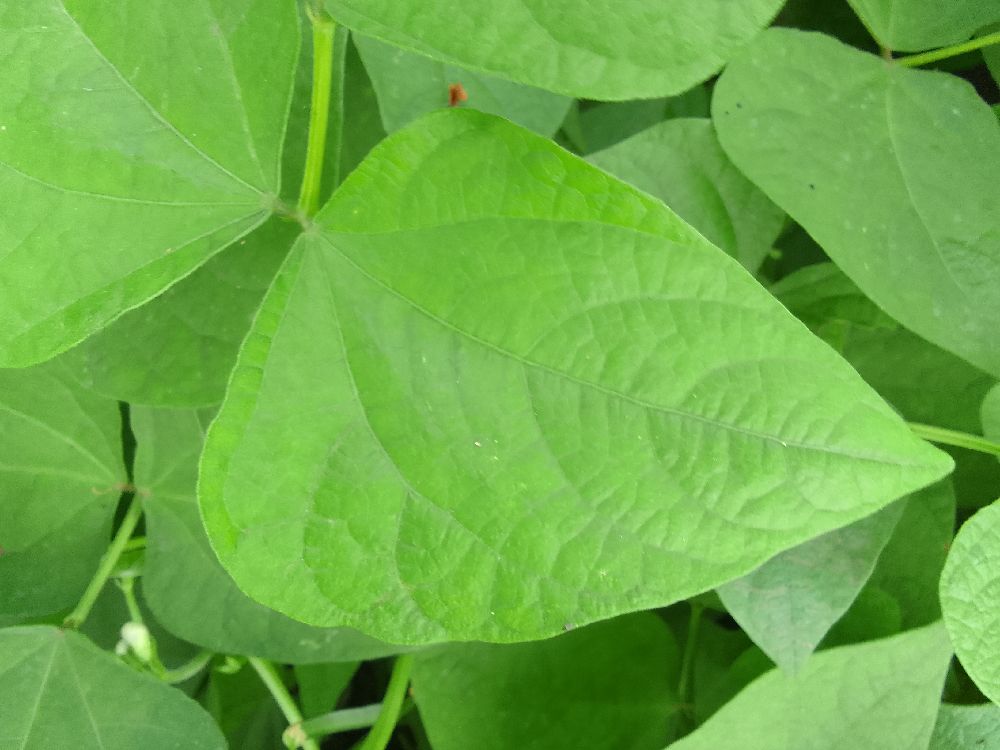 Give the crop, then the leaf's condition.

common bean, healthy
